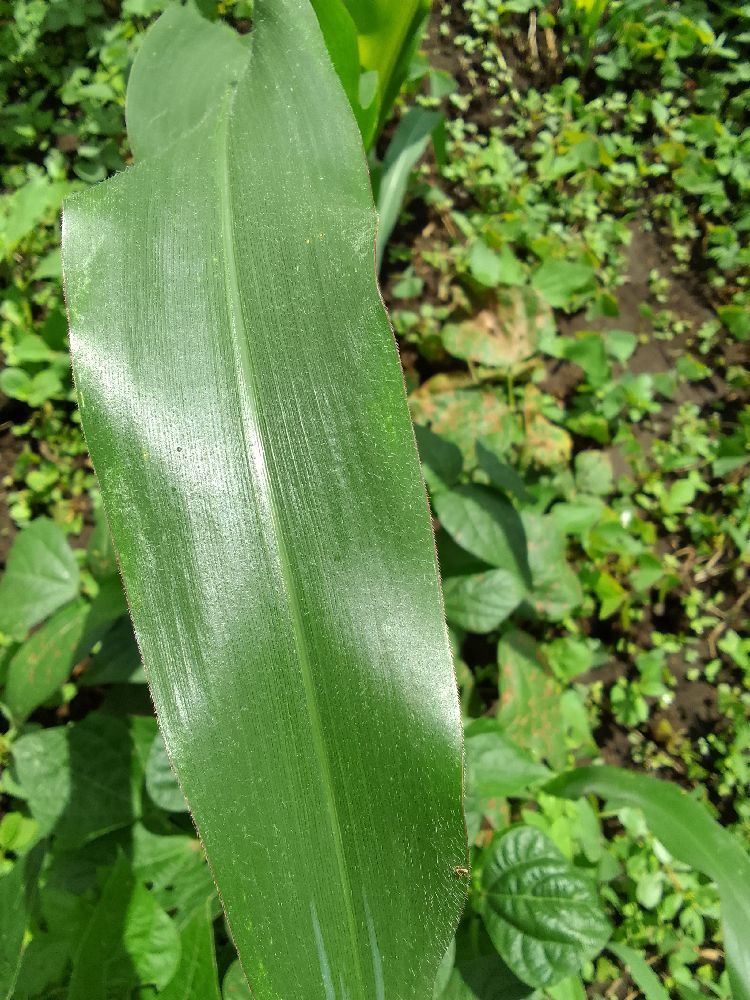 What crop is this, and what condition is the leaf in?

maize, healthy
